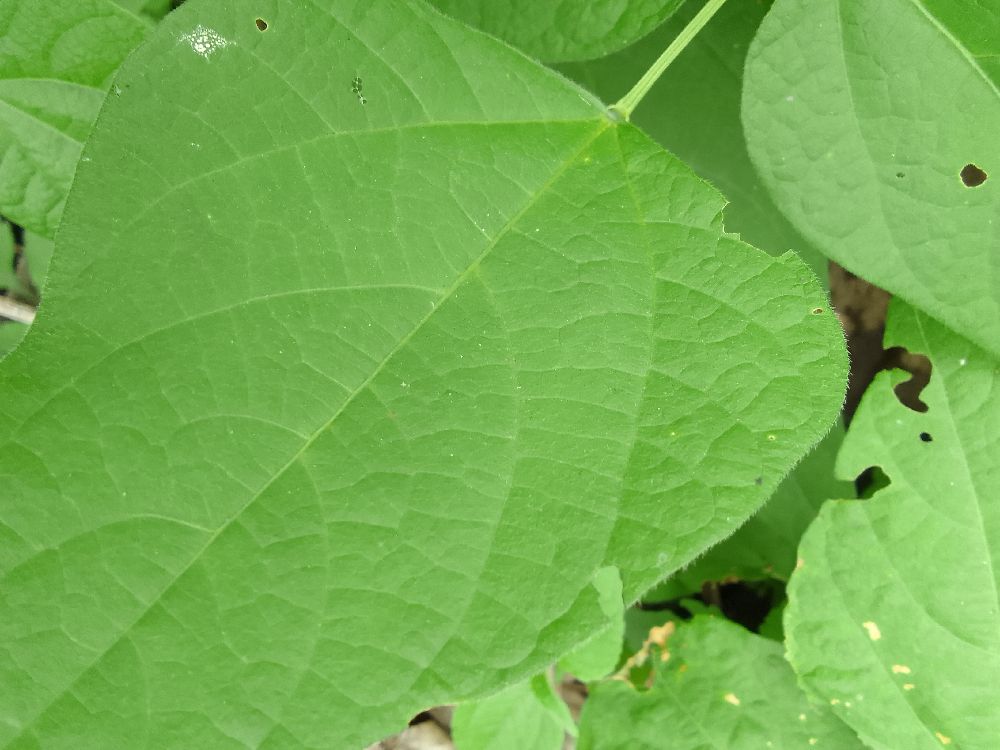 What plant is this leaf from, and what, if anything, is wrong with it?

common bean, healthy
